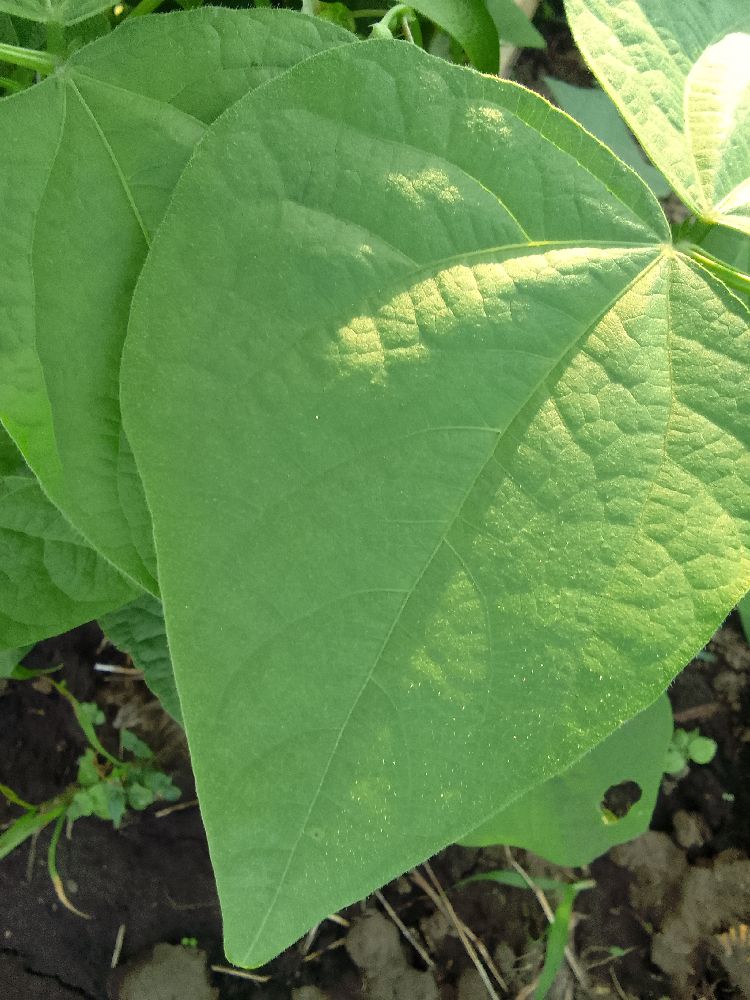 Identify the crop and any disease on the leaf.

common bean, healthy
